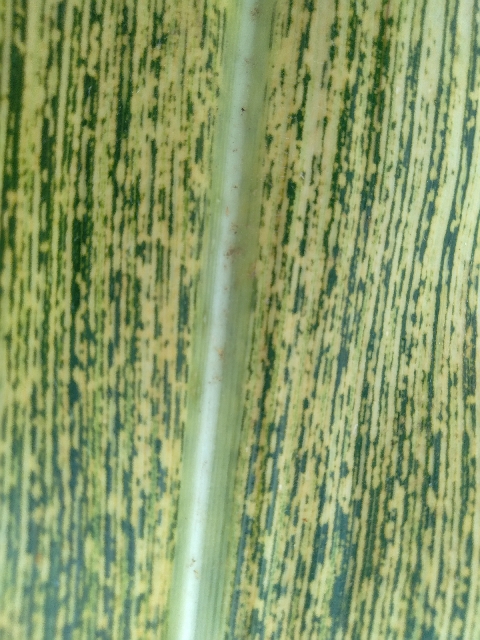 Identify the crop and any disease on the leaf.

maize, maize streak virus
